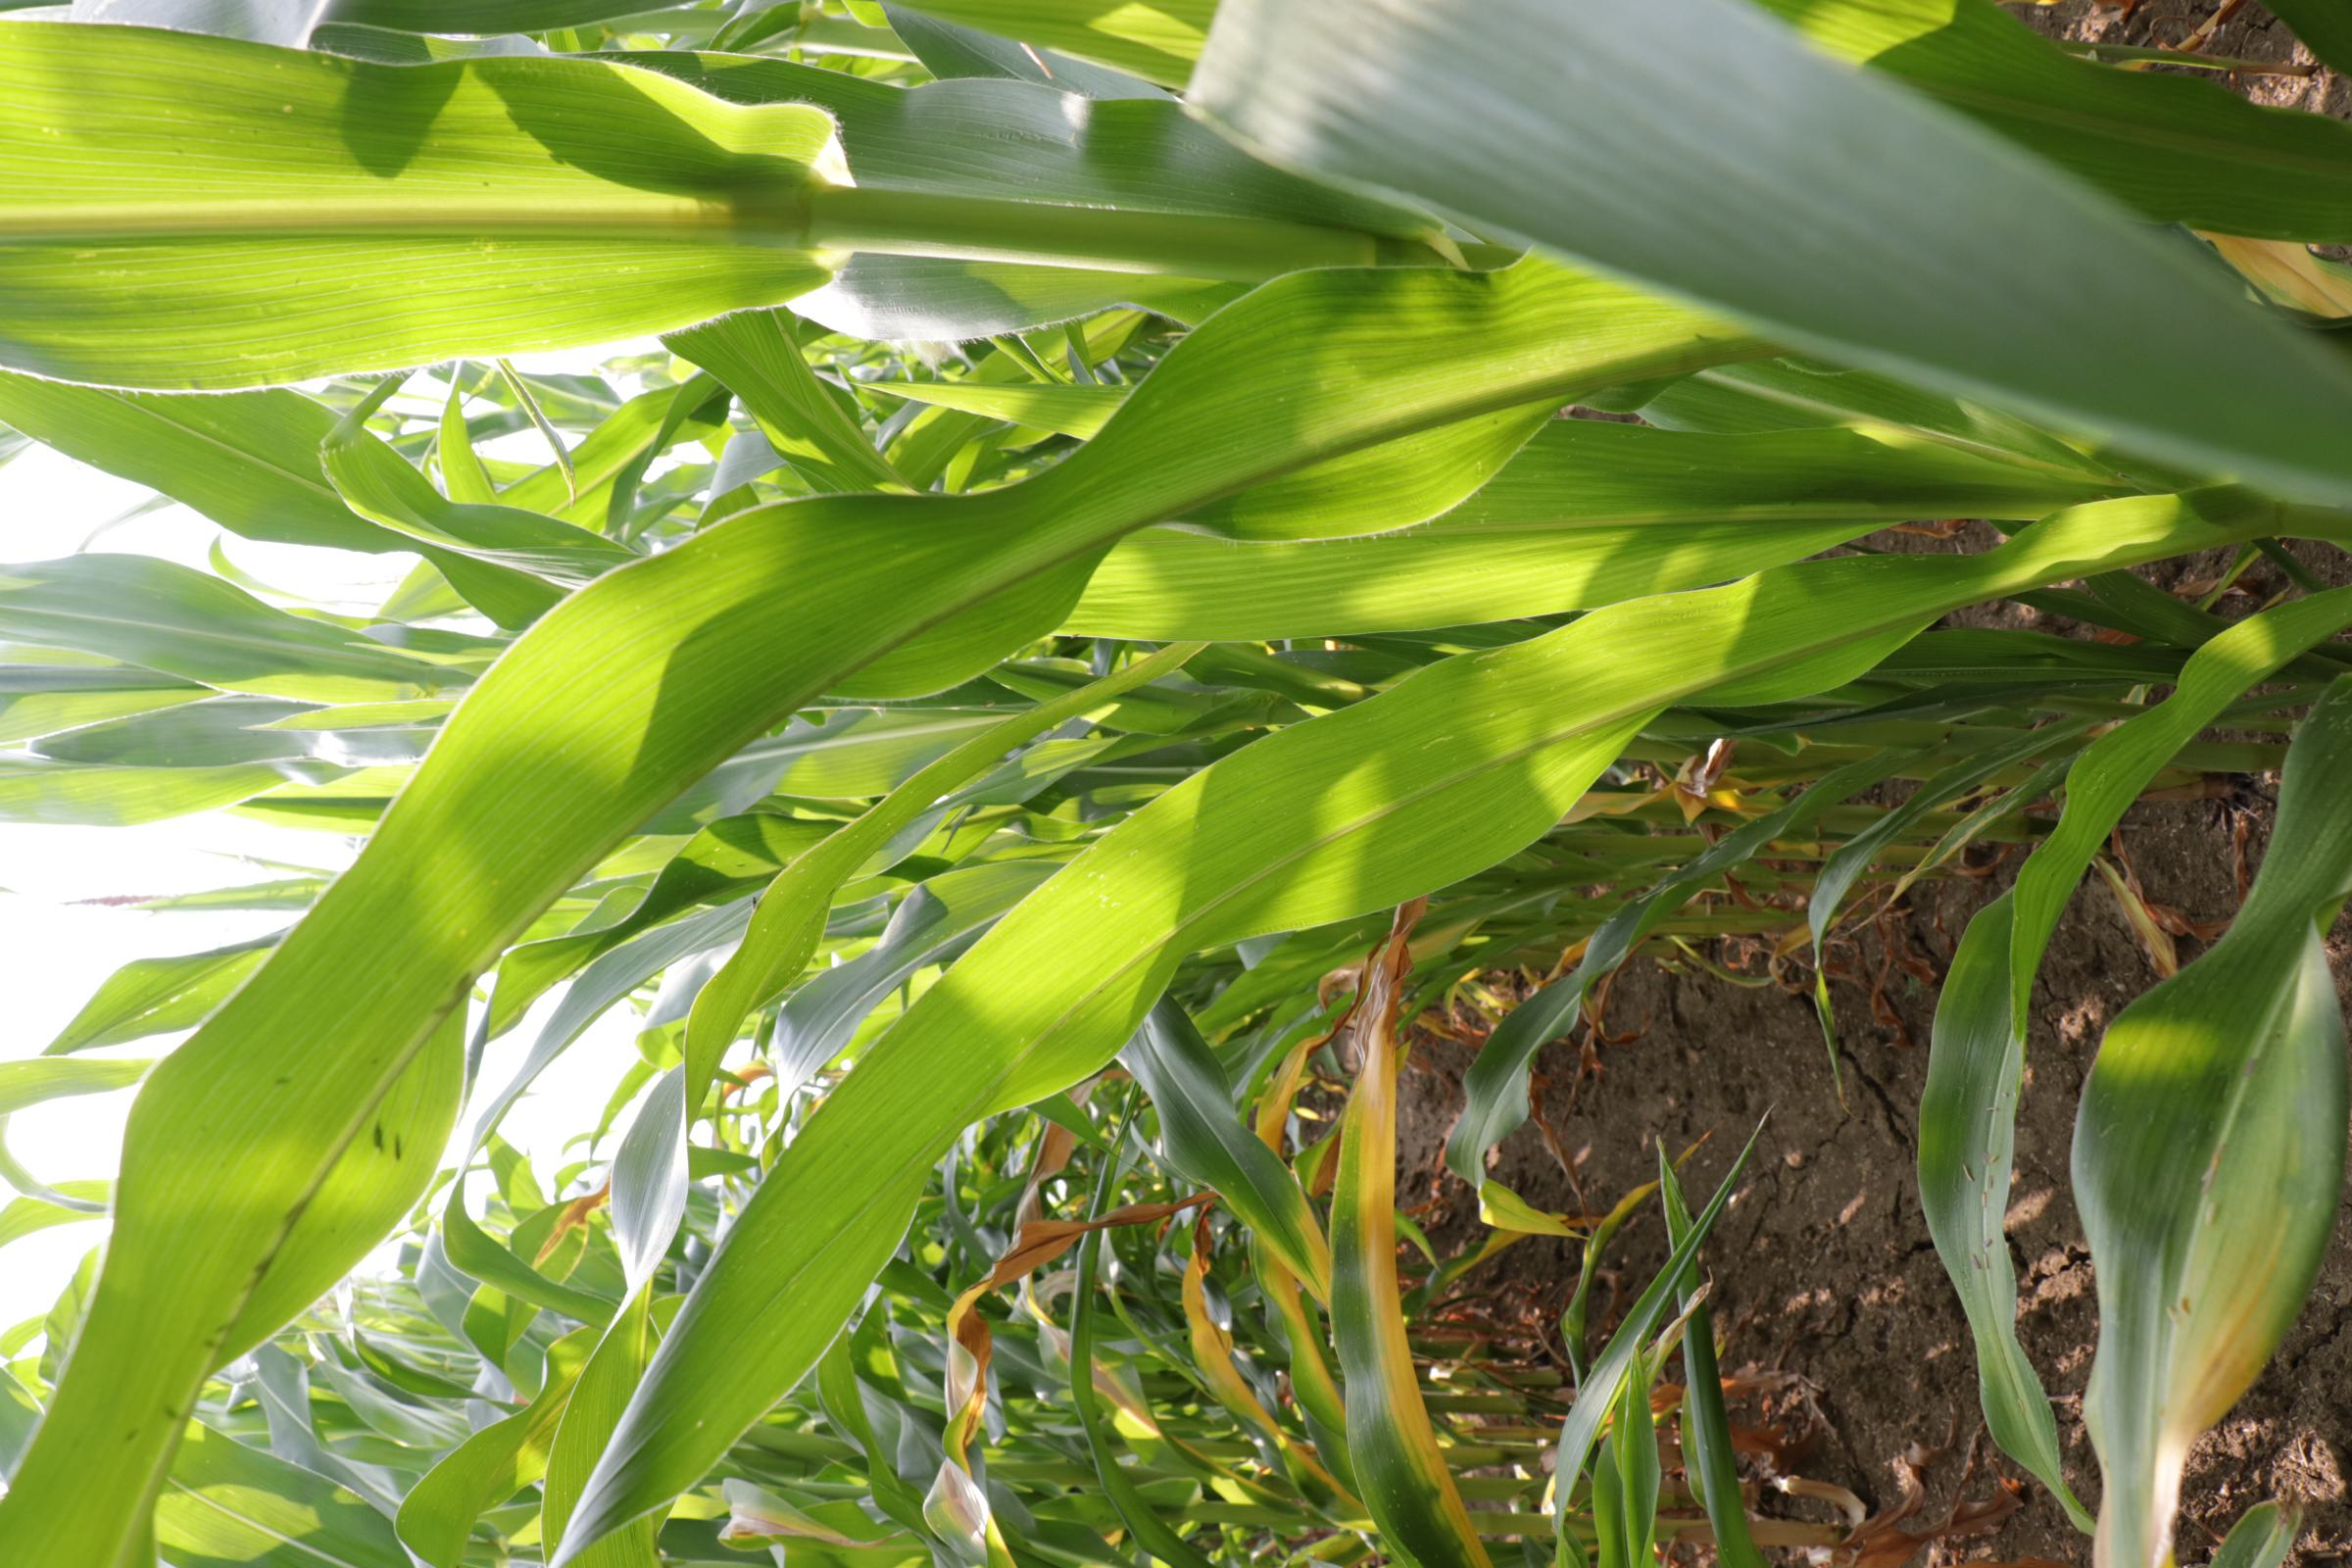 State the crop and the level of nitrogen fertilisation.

maize, full nitrogen fertilisation
